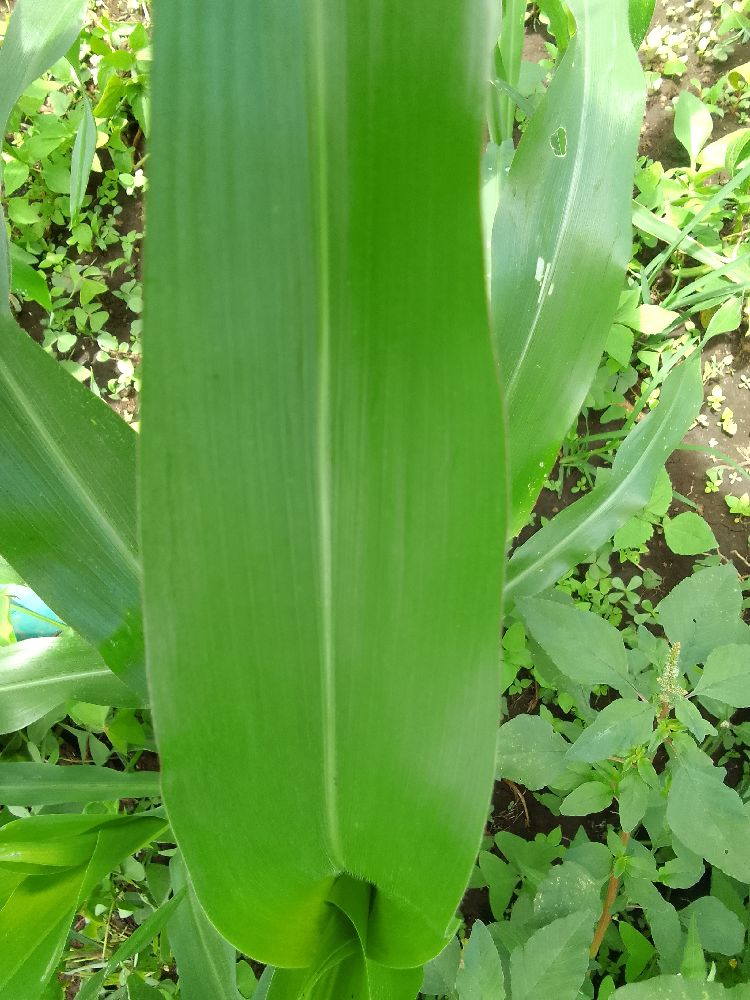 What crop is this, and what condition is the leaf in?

maize, healthy
